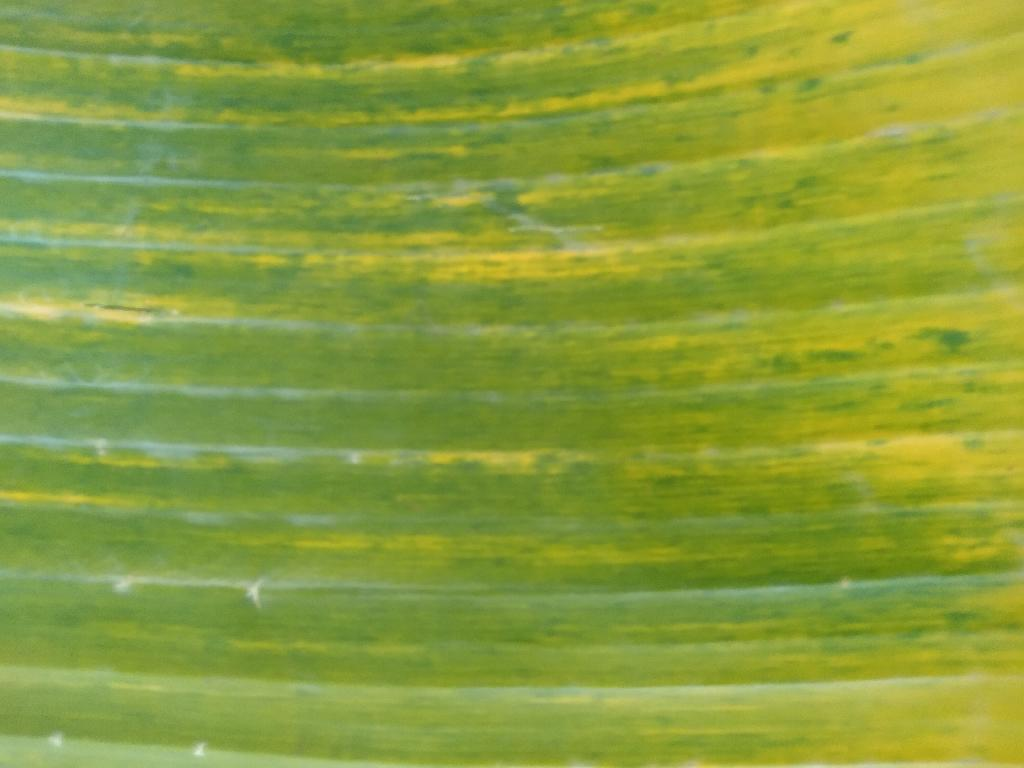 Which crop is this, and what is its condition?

banana, fusarium wilt race 1
